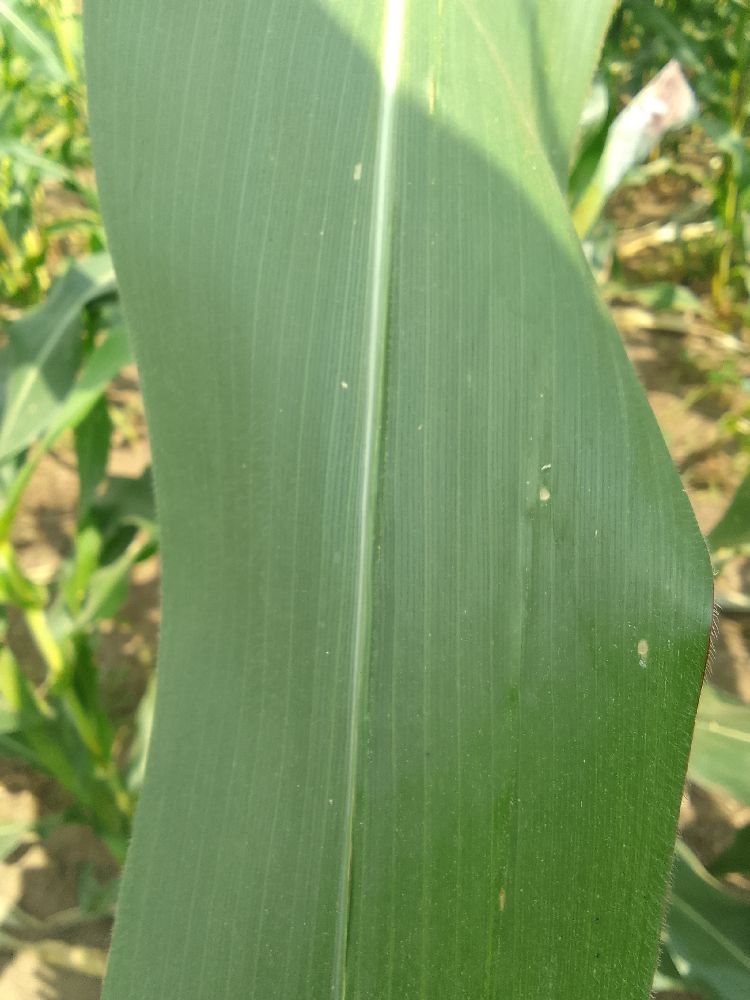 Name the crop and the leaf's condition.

maize, healthy
